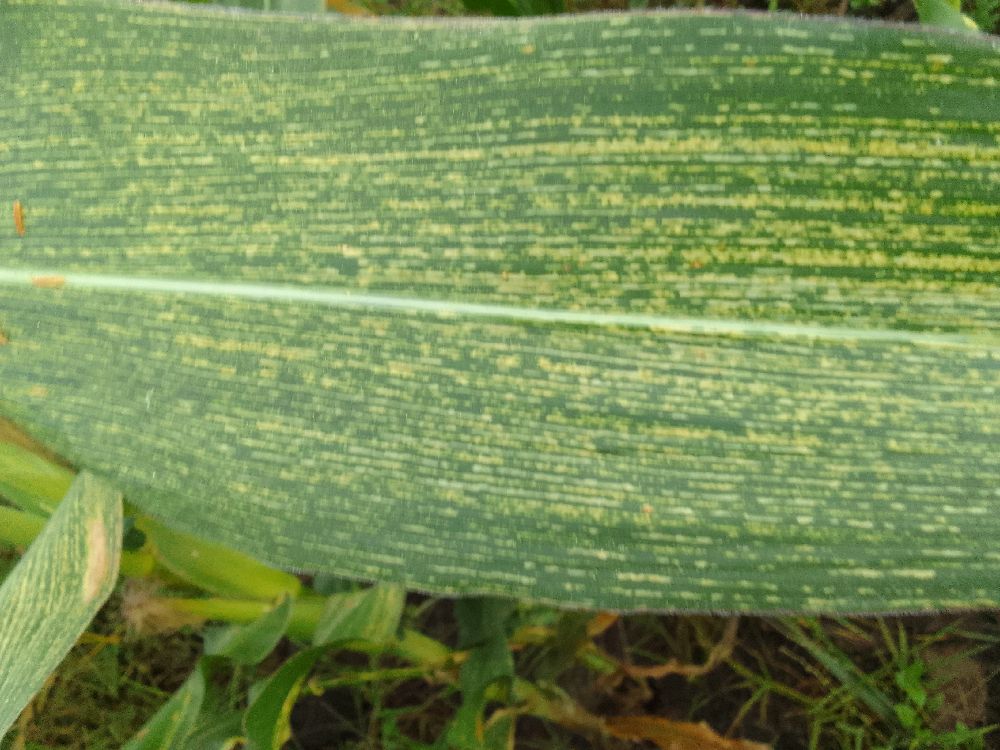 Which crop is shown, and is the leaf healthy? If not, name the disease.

maize, maize streak virus
